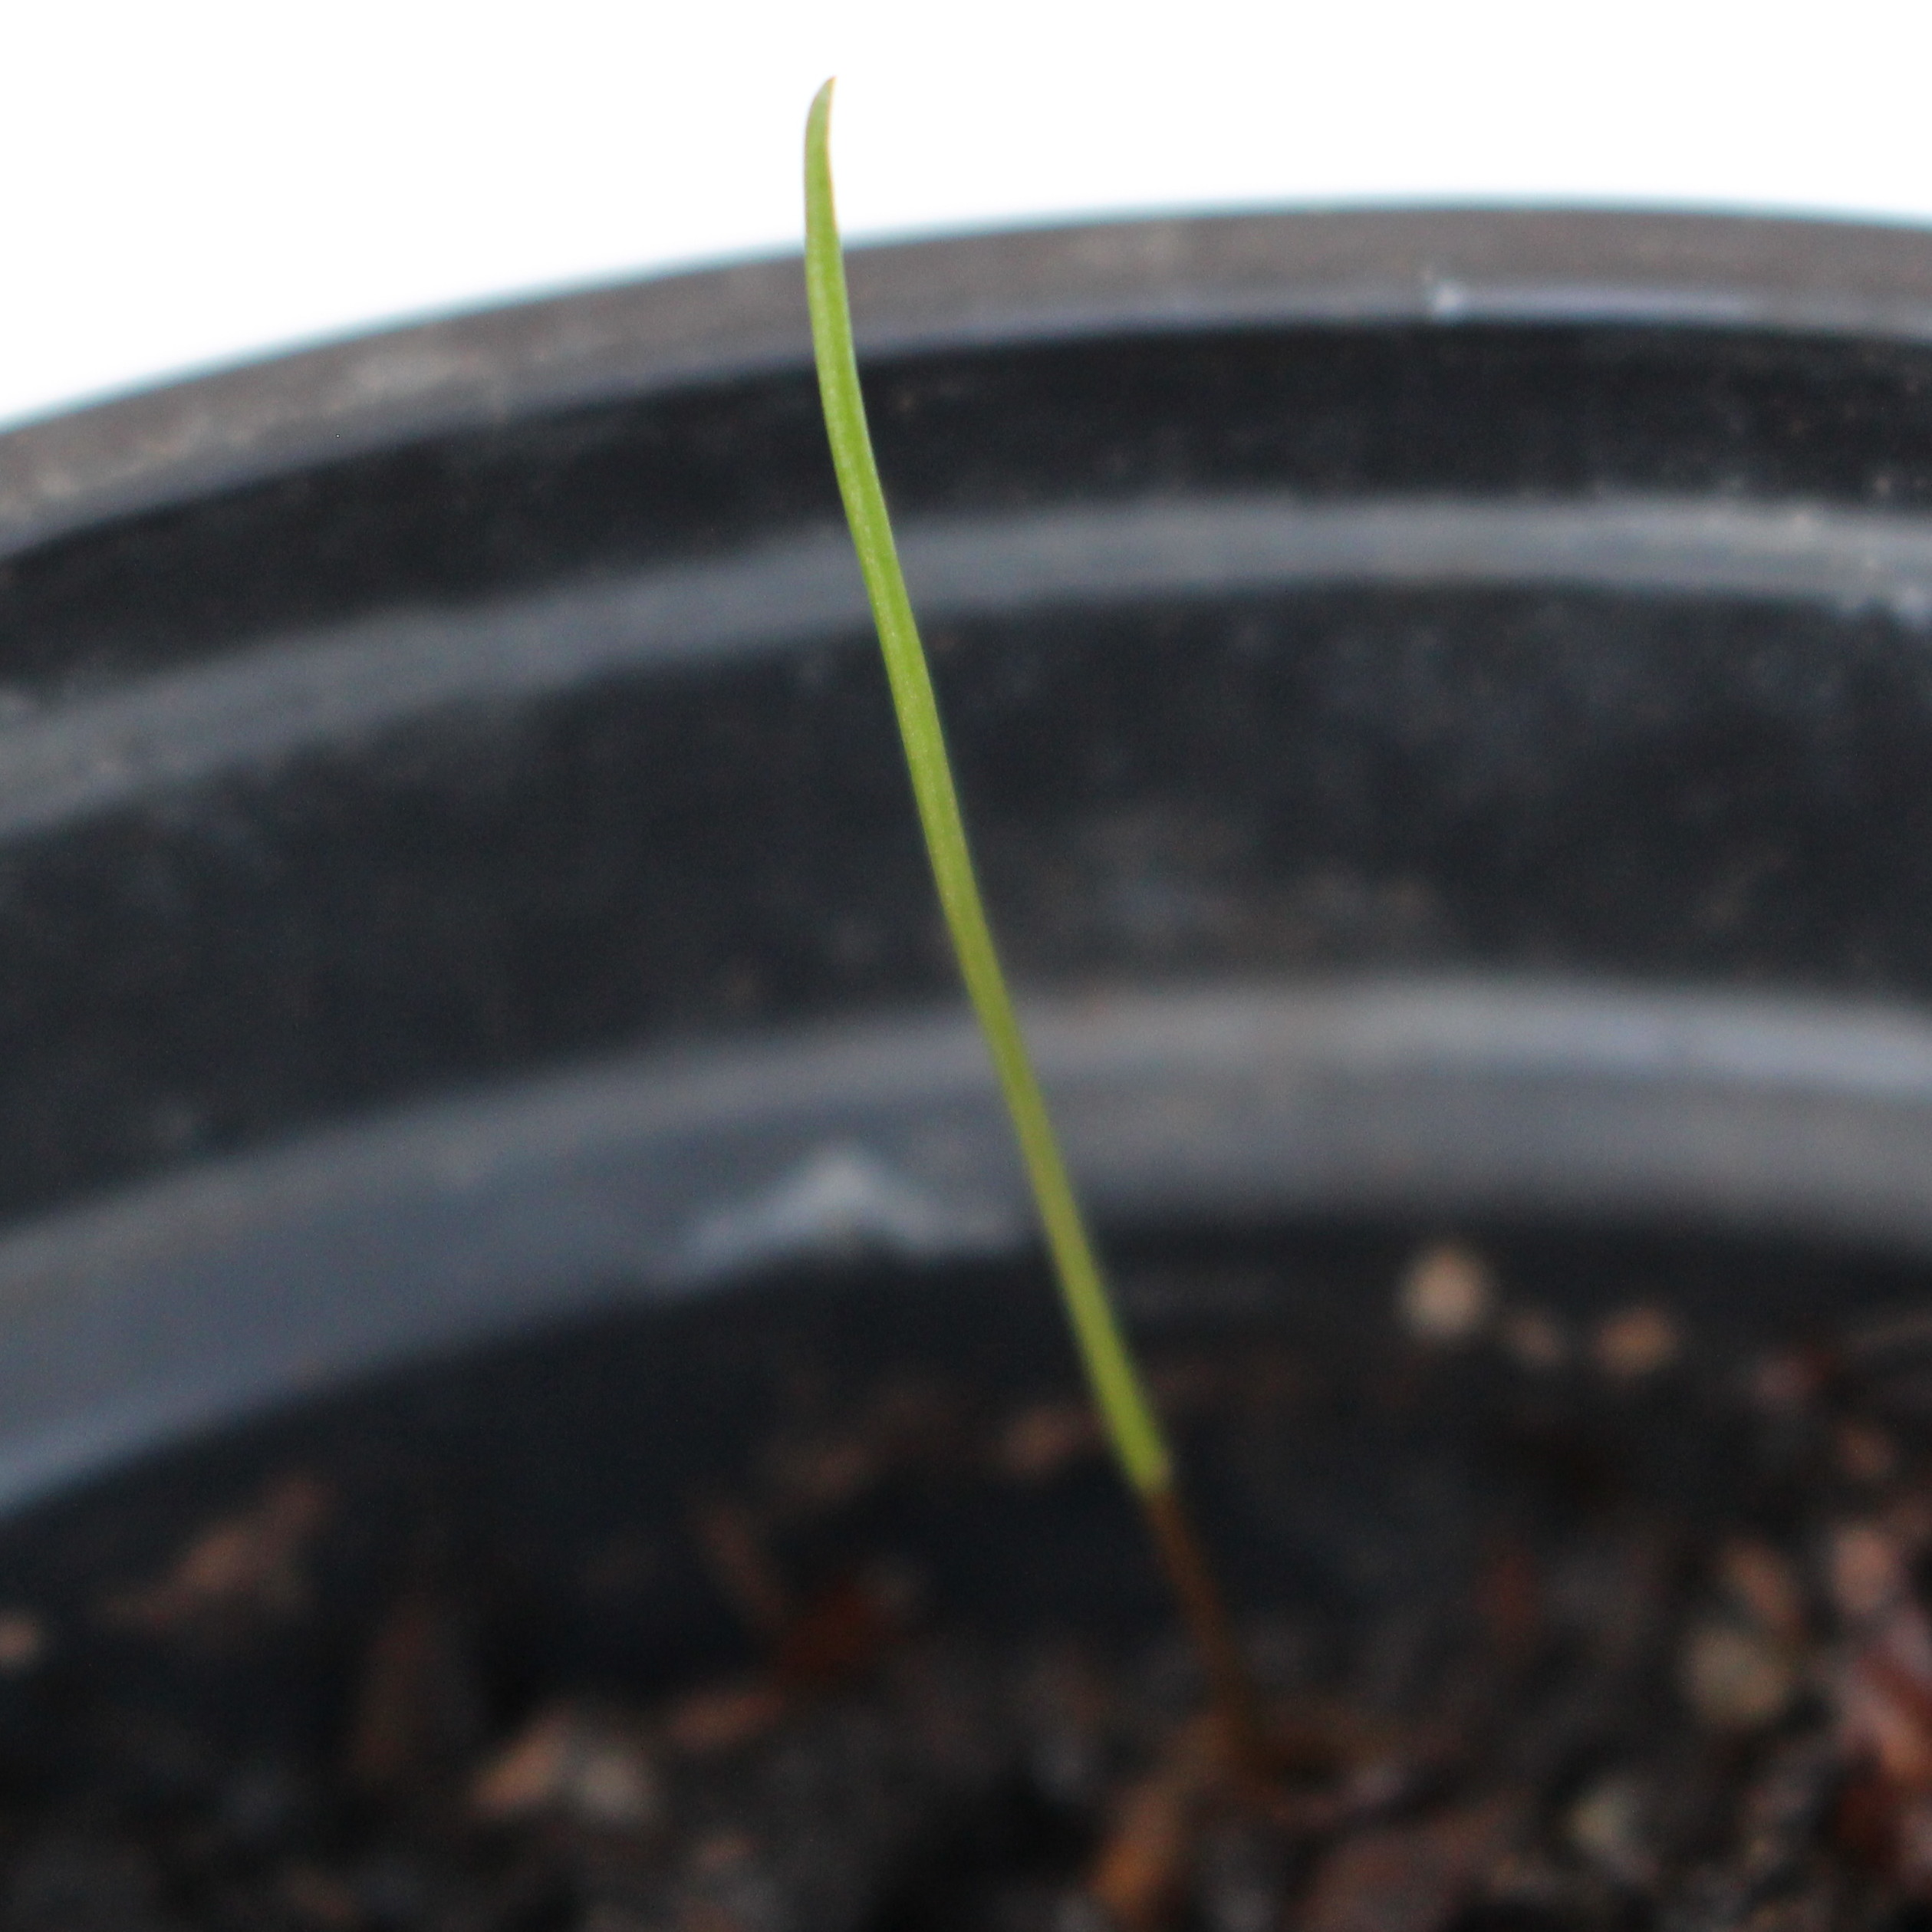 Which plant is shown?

Lolium multiflorum
